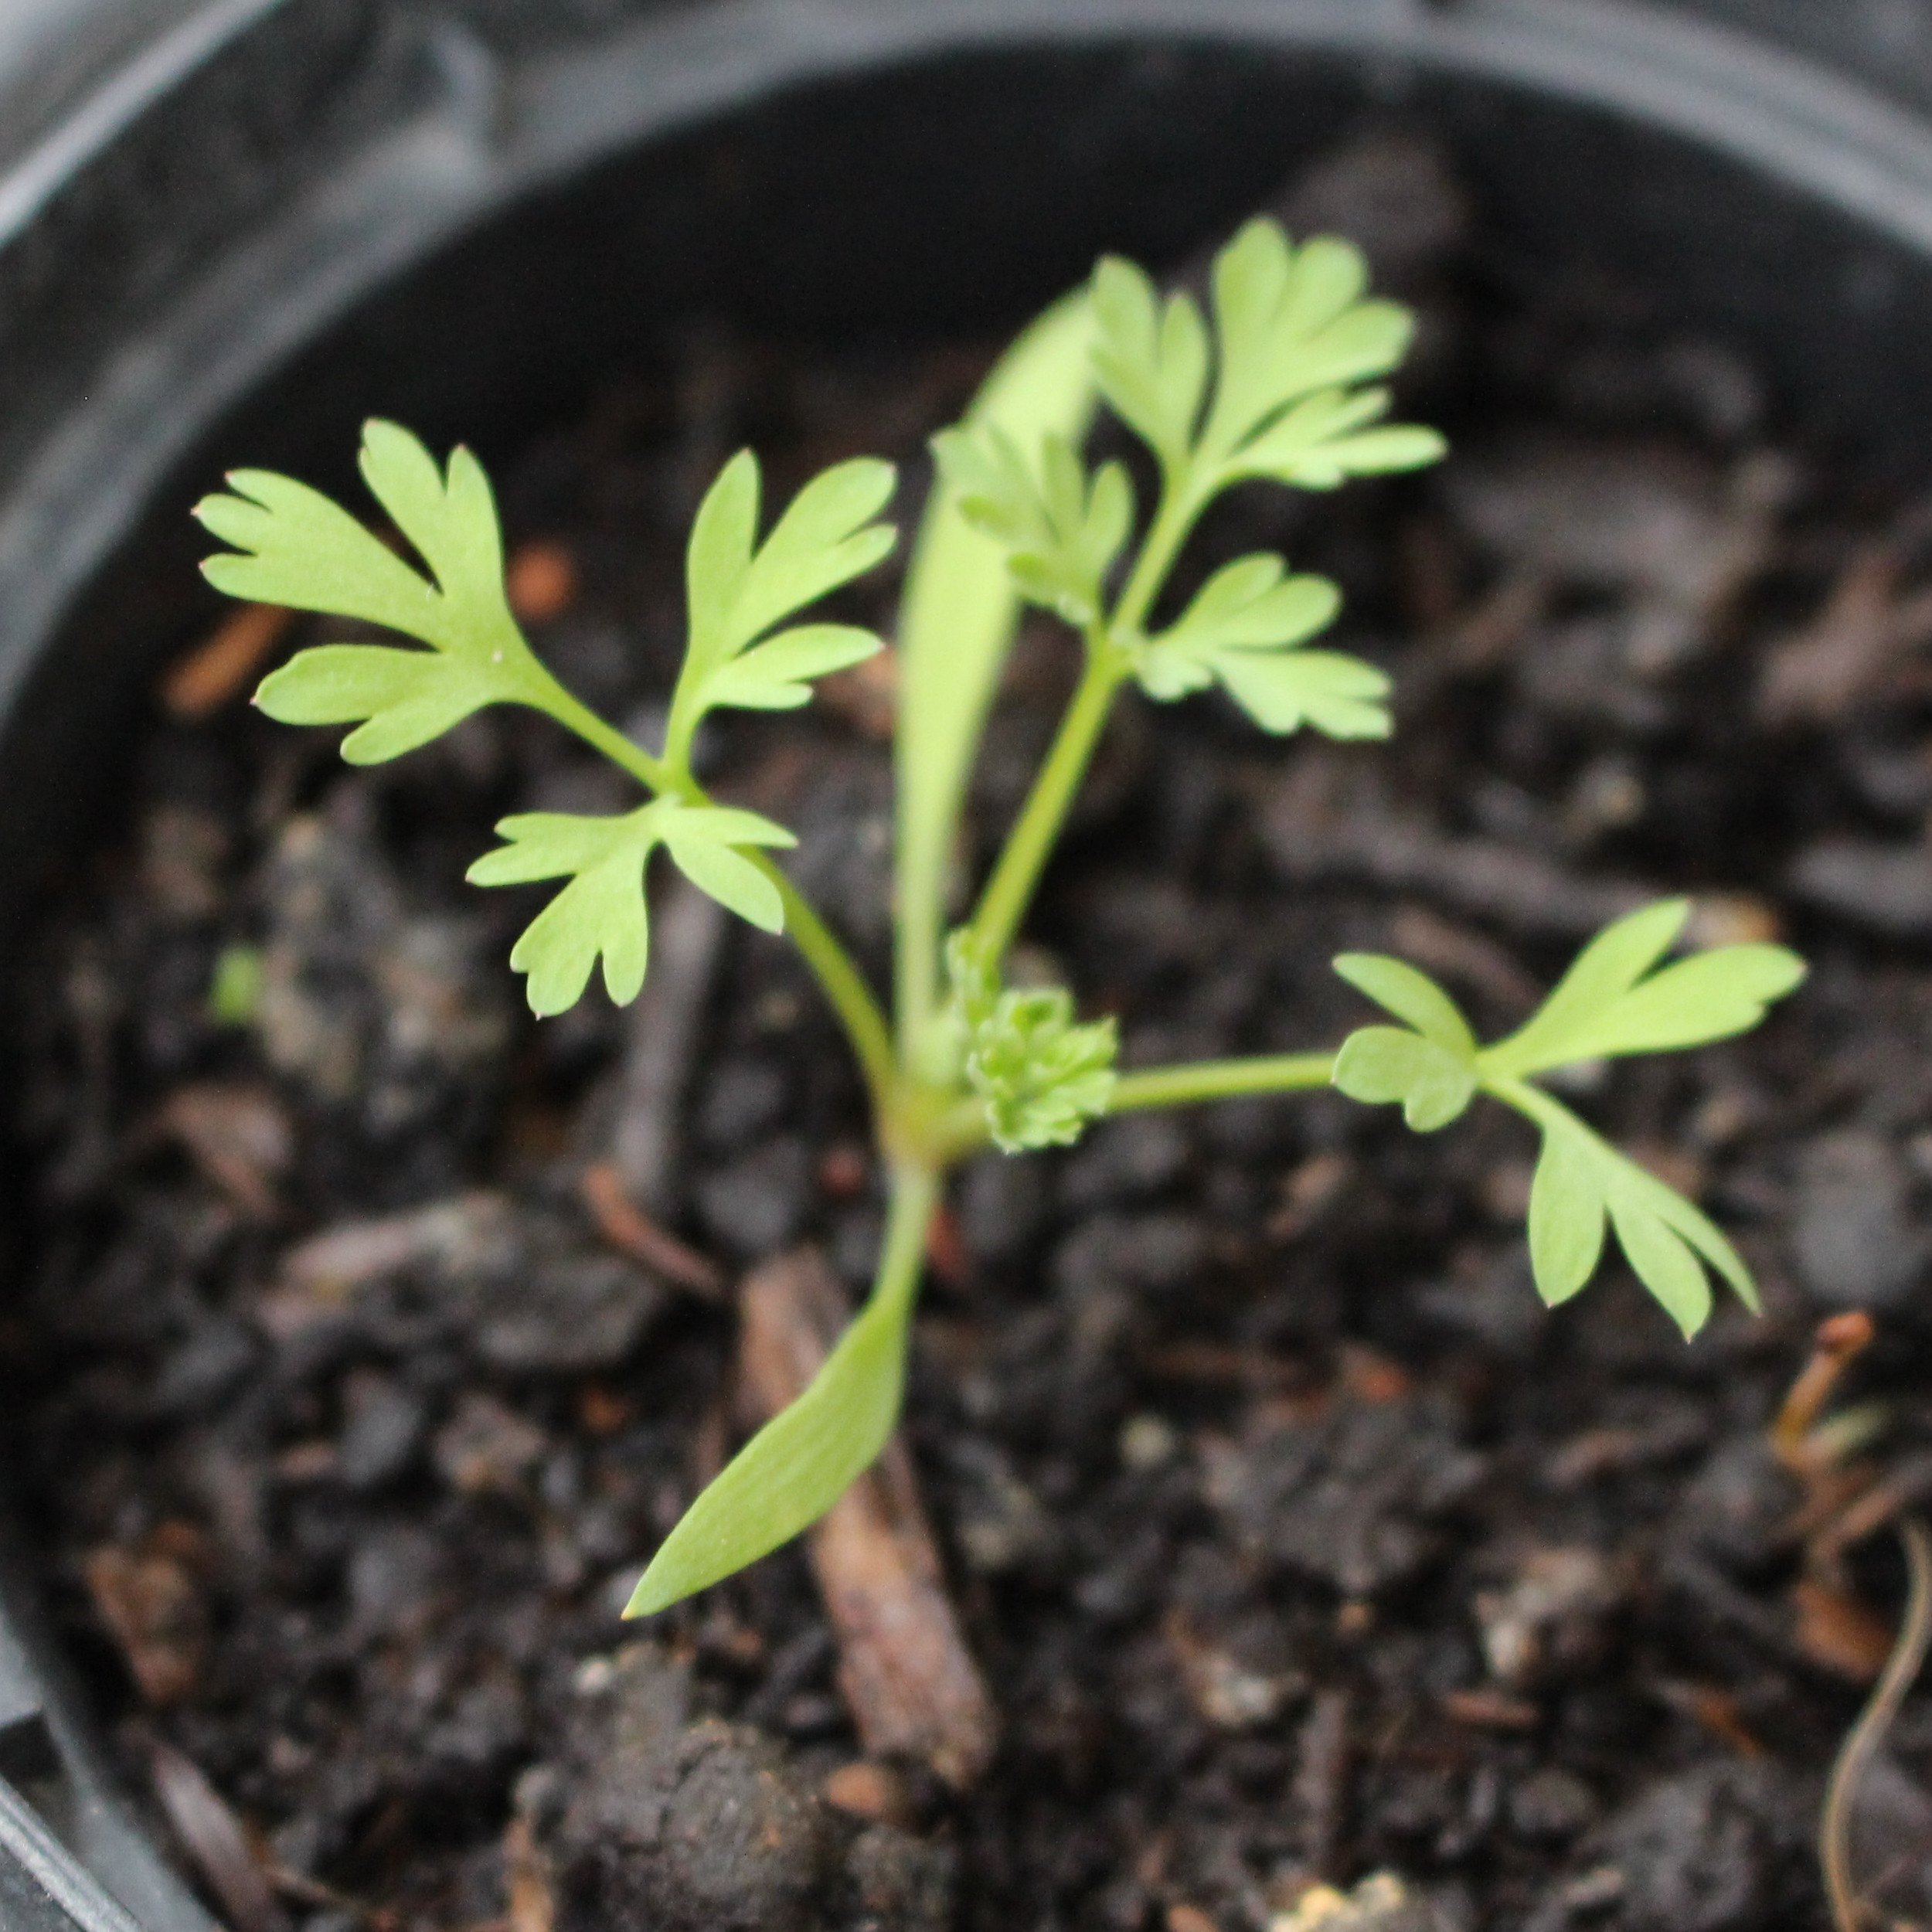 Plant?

Fumaria officinalis
